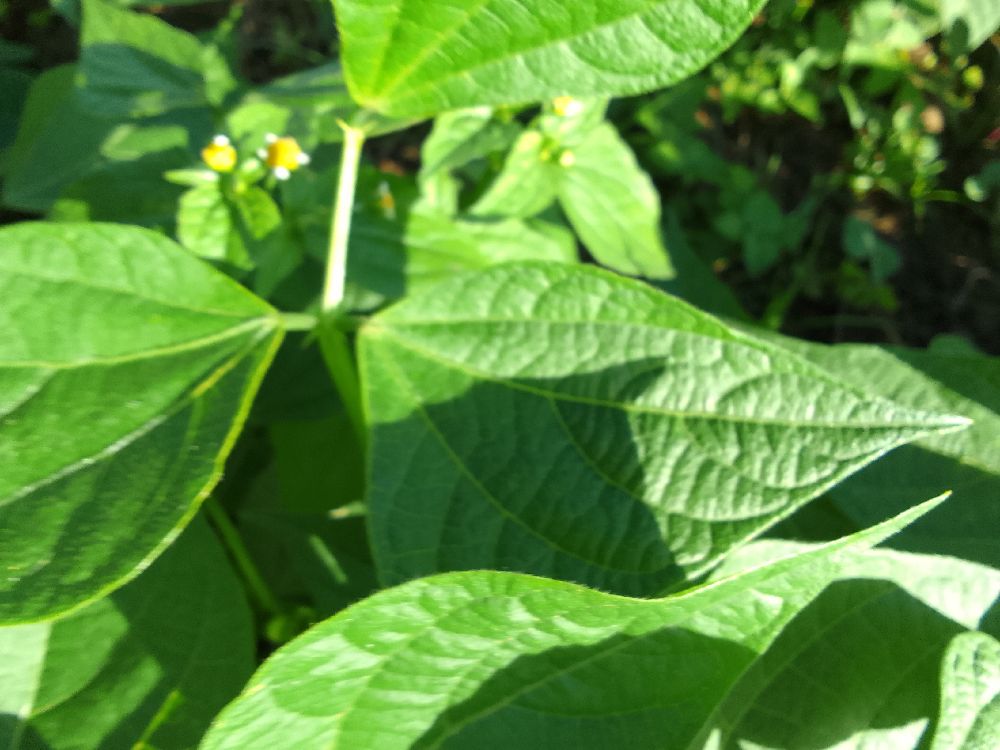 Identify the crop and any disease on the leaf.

common bean, healthy
